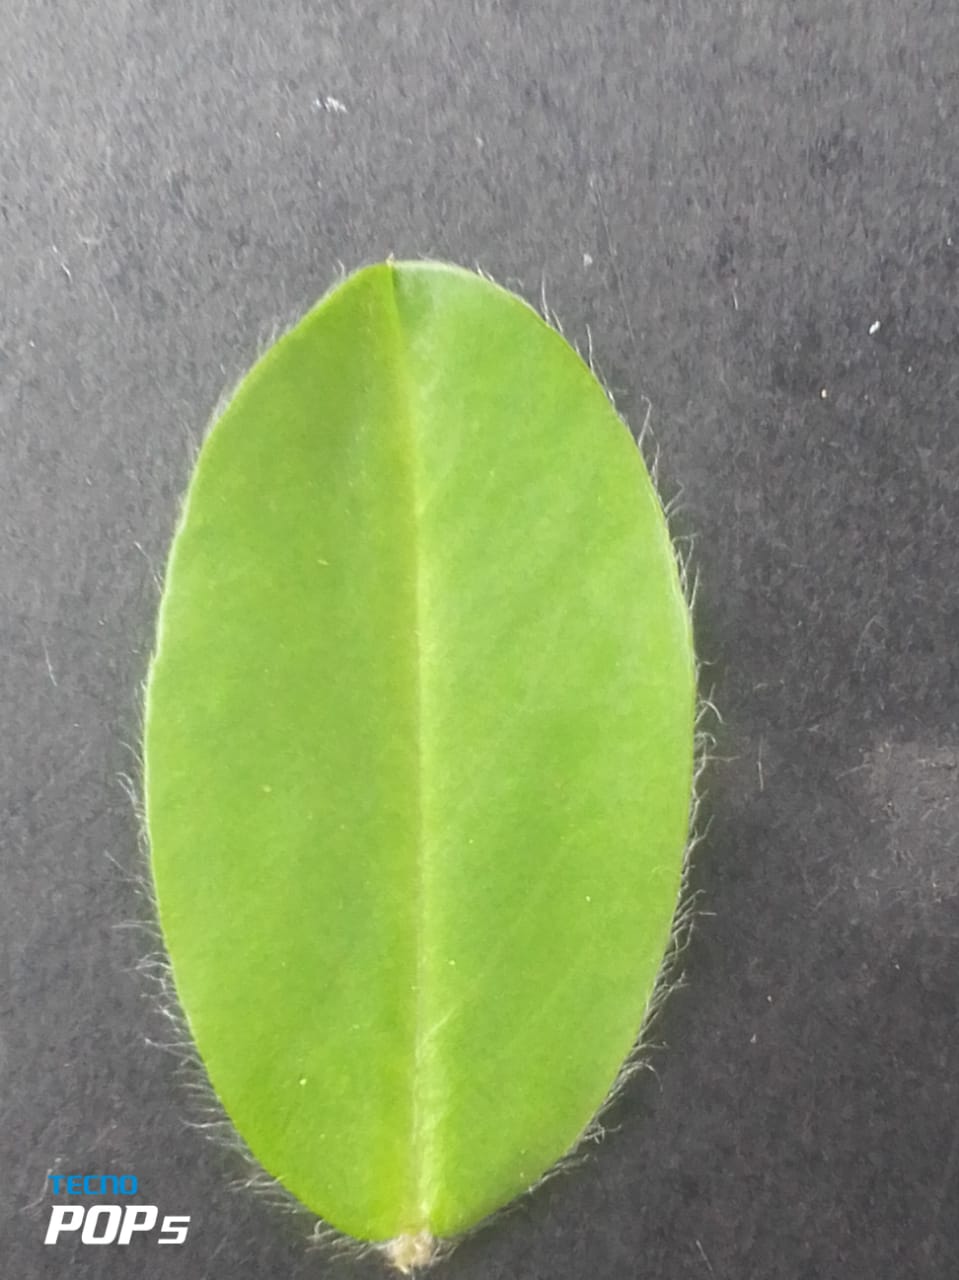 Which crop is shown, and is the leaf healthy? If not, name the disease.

peanut, healthy leaves
